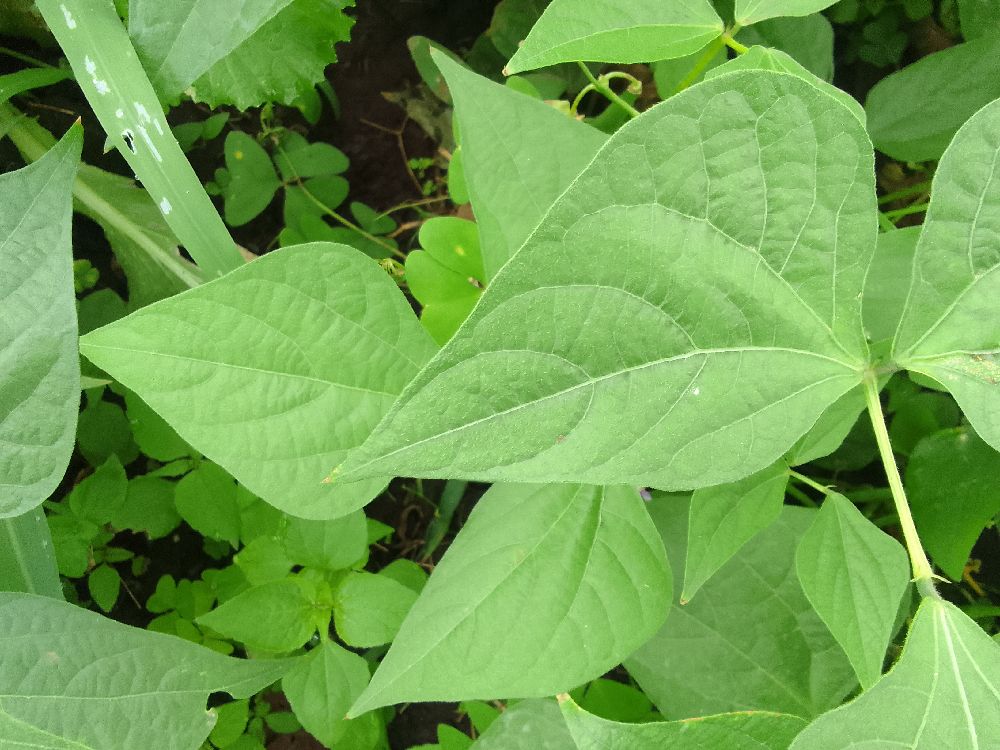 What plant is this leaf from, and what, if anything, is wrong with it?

common bean, healthy
